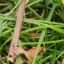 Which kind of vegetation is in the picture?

grass
